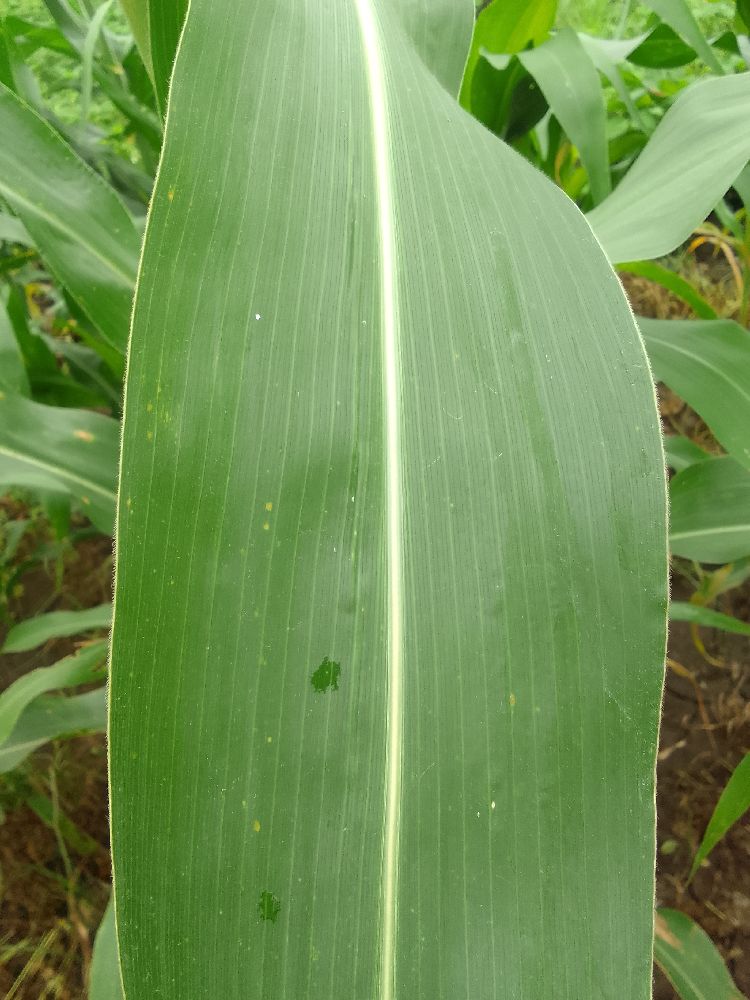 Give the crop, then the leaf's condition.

maize, healthy
